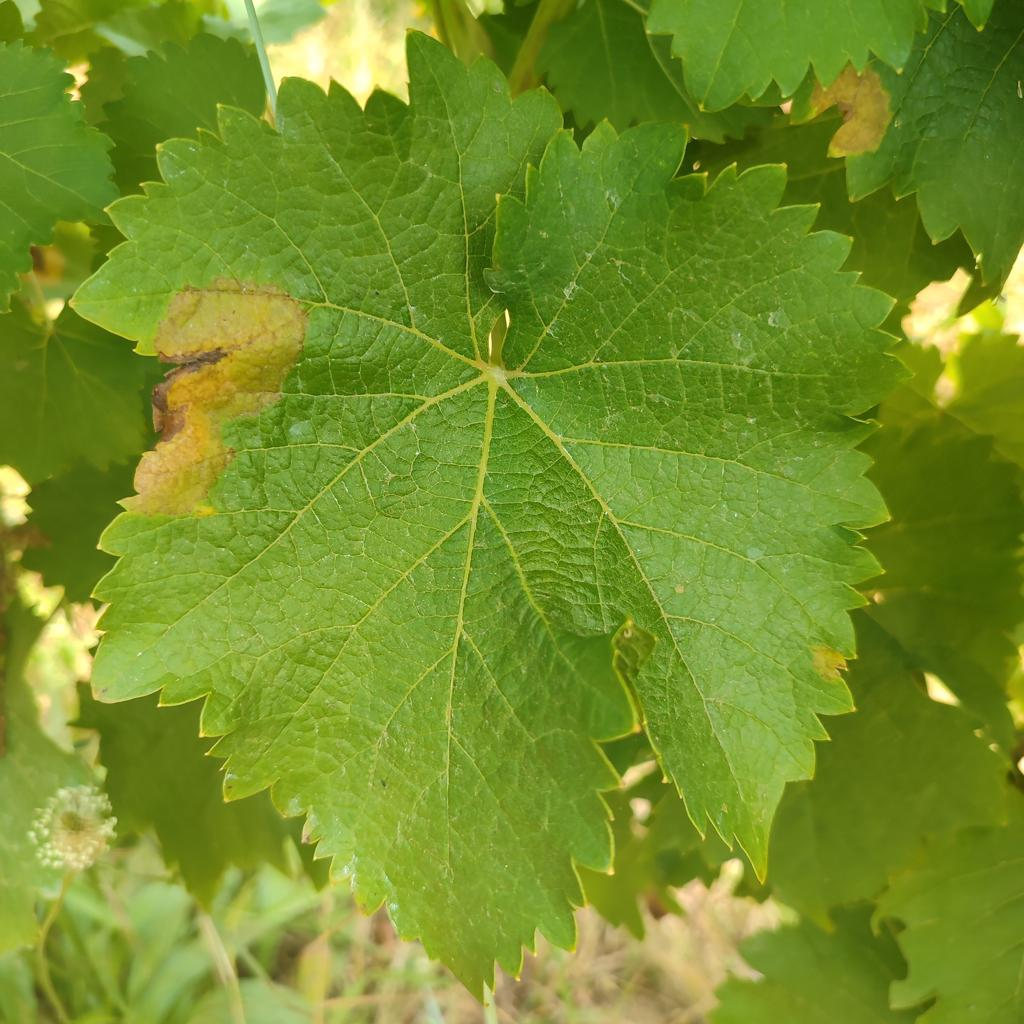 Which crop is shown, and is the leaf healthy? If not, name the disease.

grapevine, downy mildew
